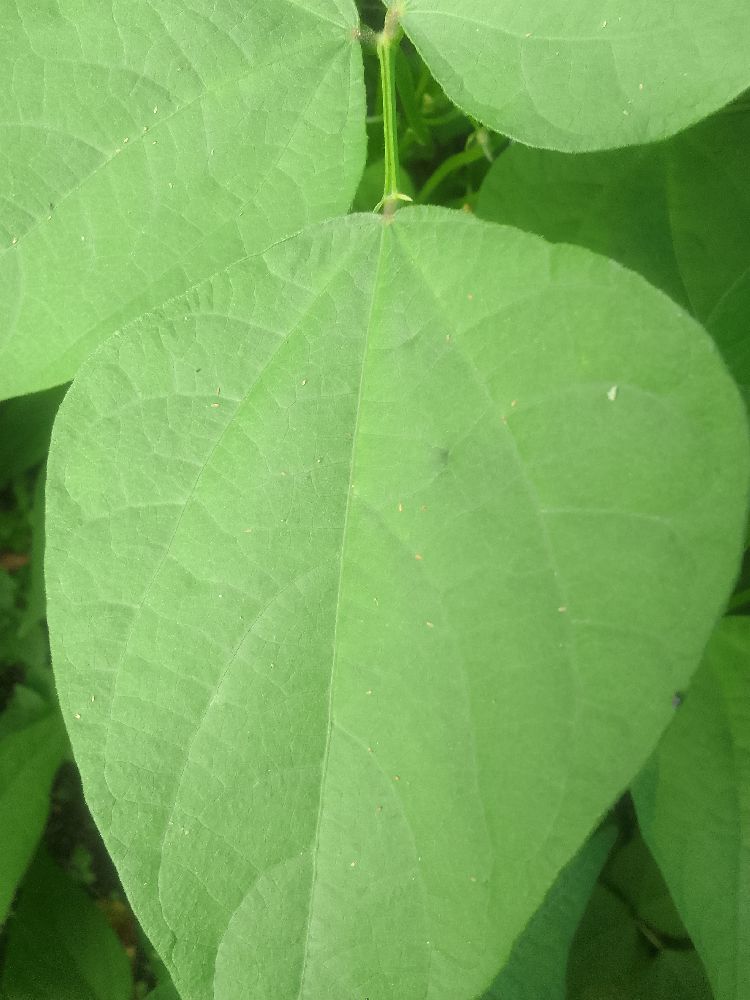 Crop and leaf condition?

common bean, healthy
